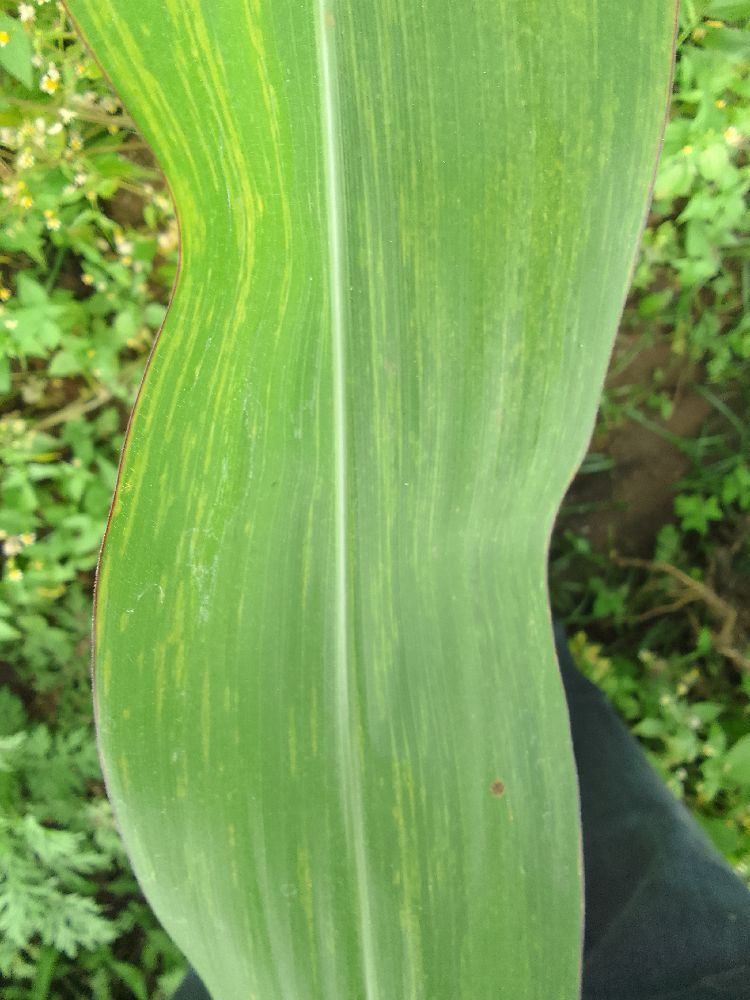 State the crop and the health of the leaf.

maize, maize lethal necrosis
